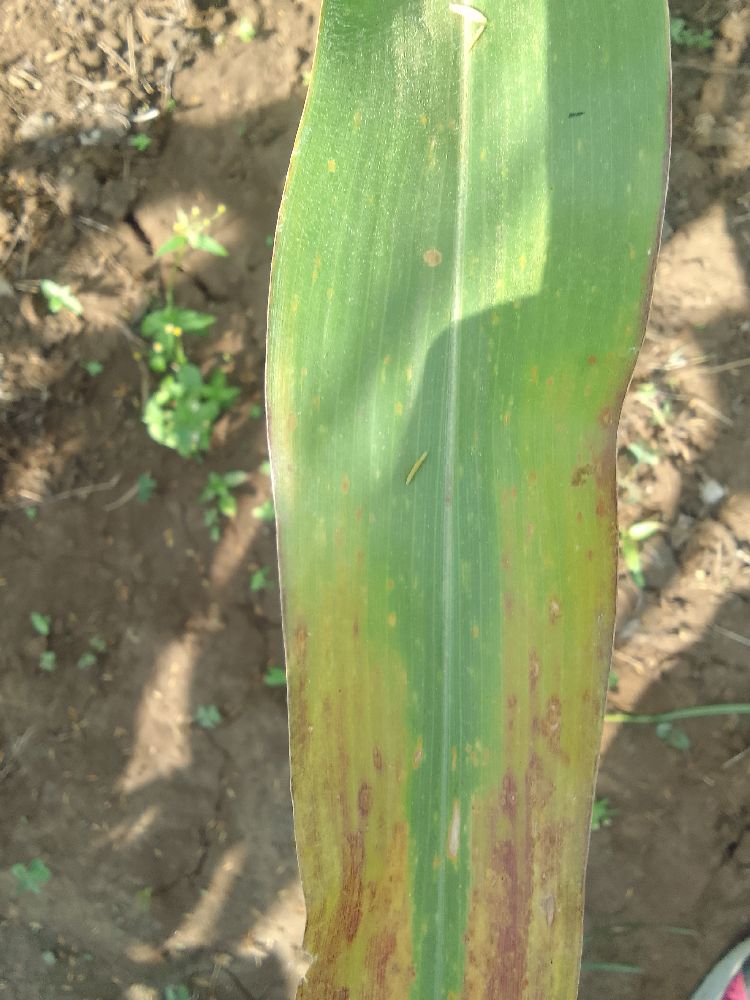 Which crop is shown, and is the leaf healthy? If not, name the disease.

maize, maize lethal necrosis
